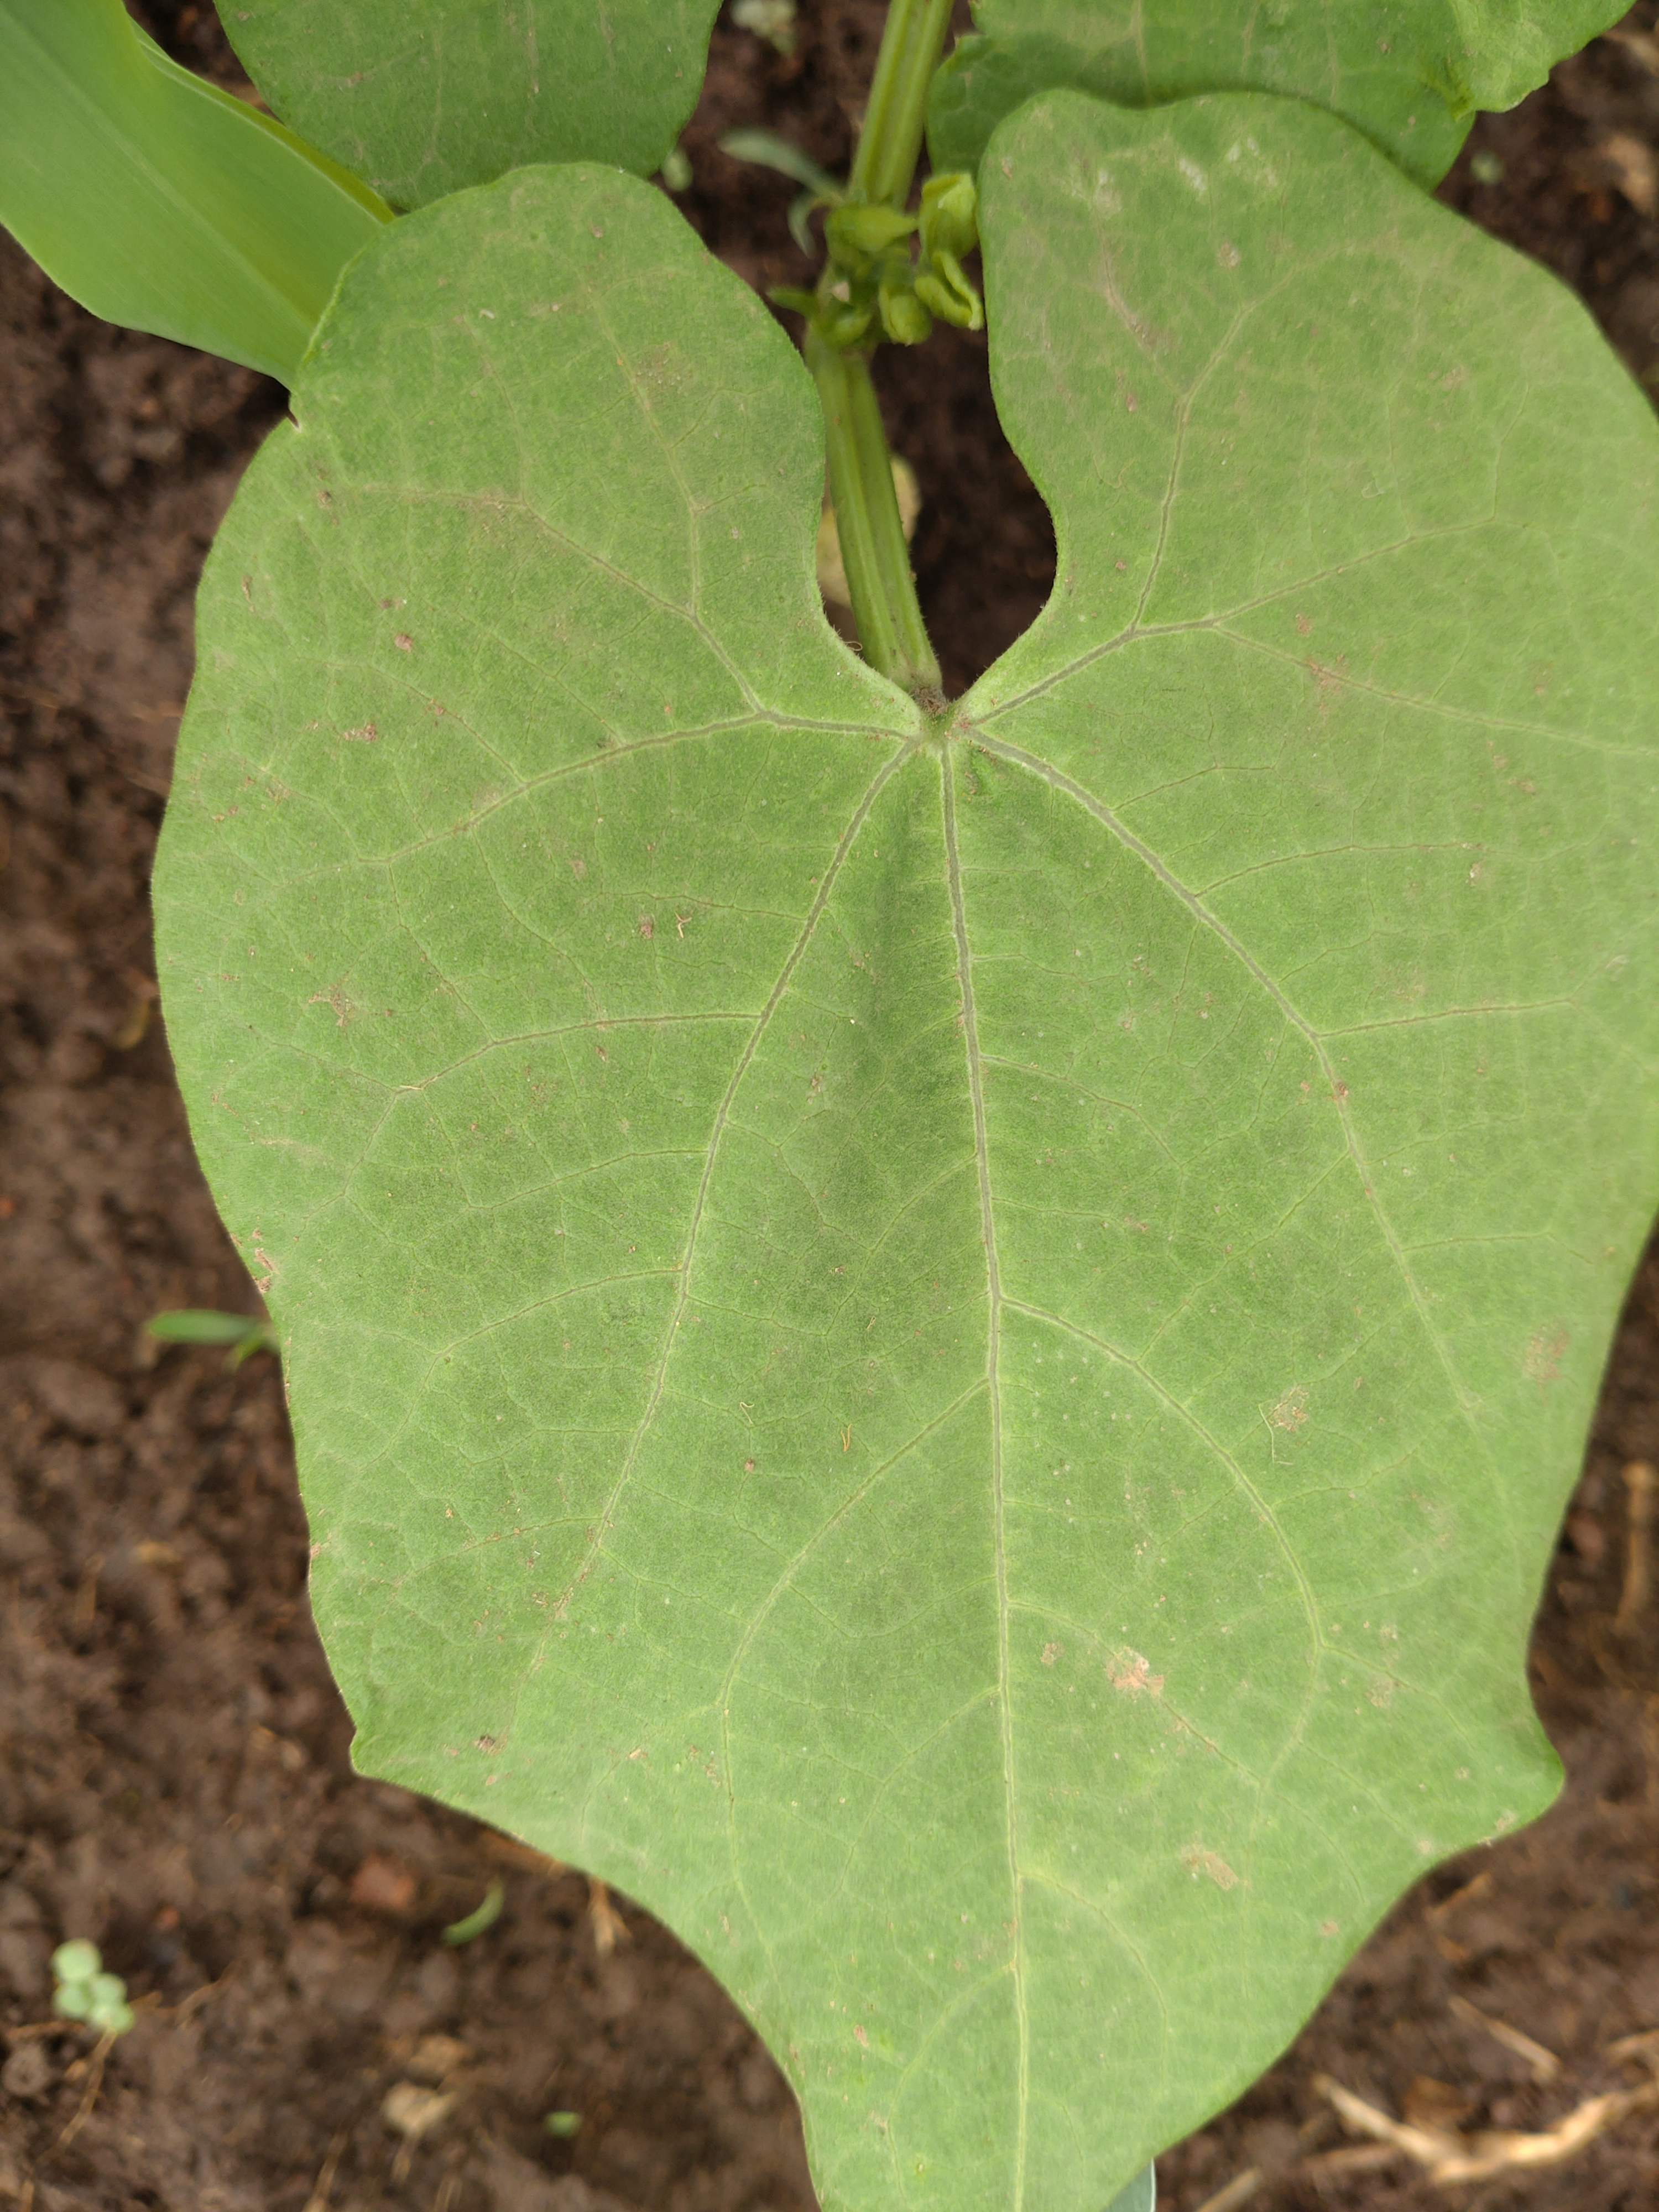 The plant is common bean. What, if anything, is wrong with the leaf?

healthy
